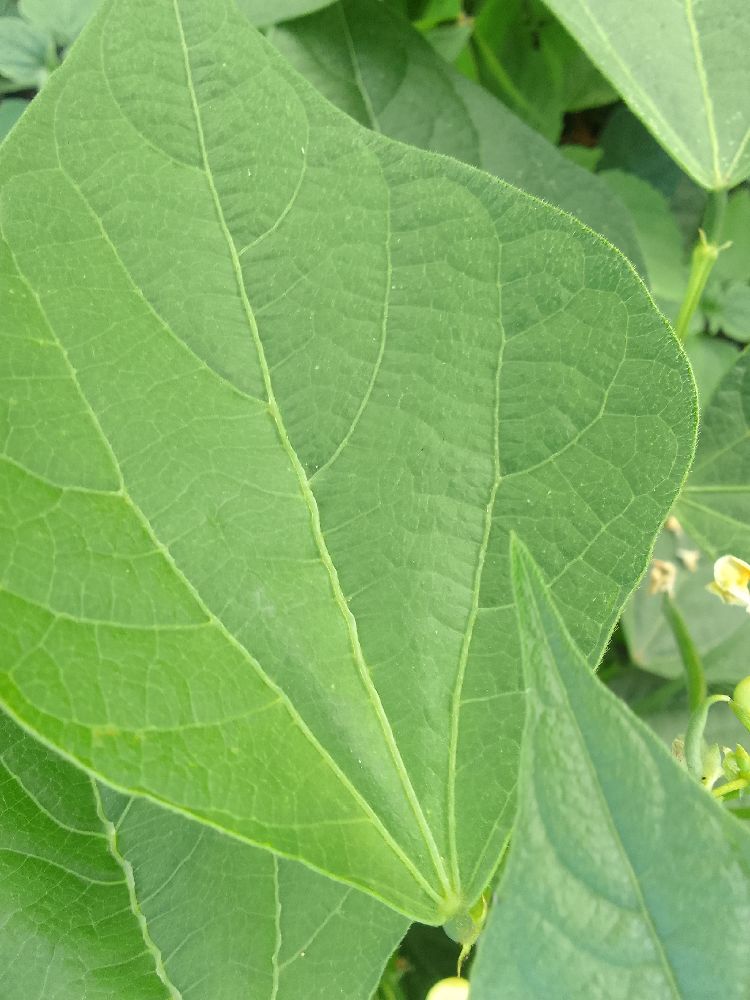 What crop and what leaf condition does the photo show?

common bean, healthy
